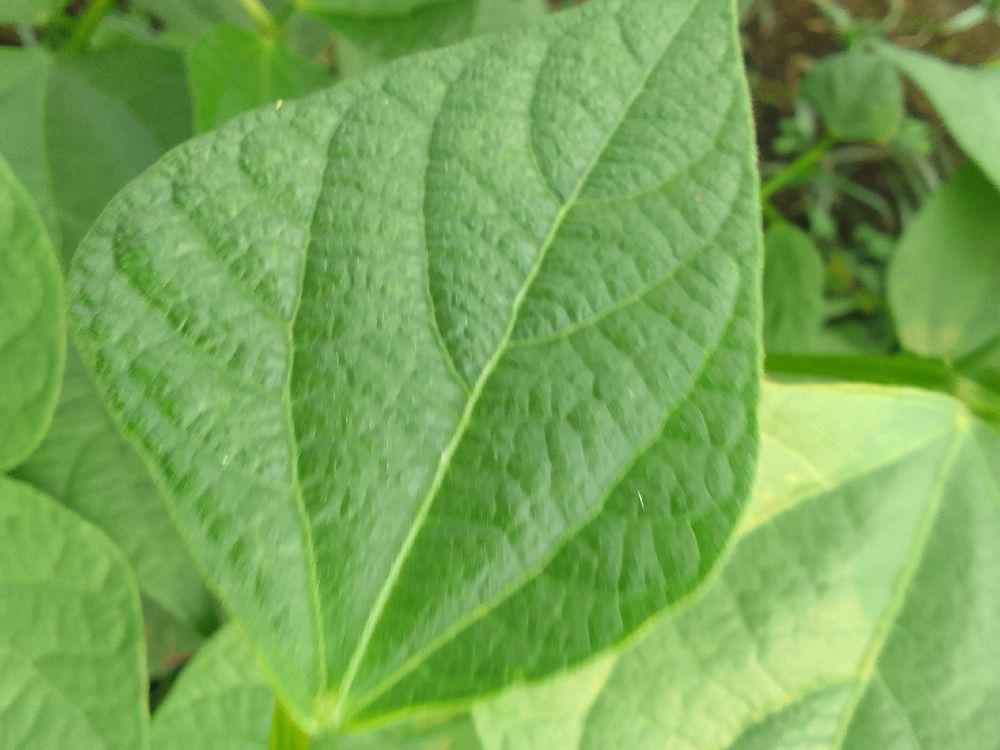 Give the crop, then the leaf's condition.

common bean, healthy
